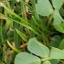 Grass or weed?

unstructured weed
